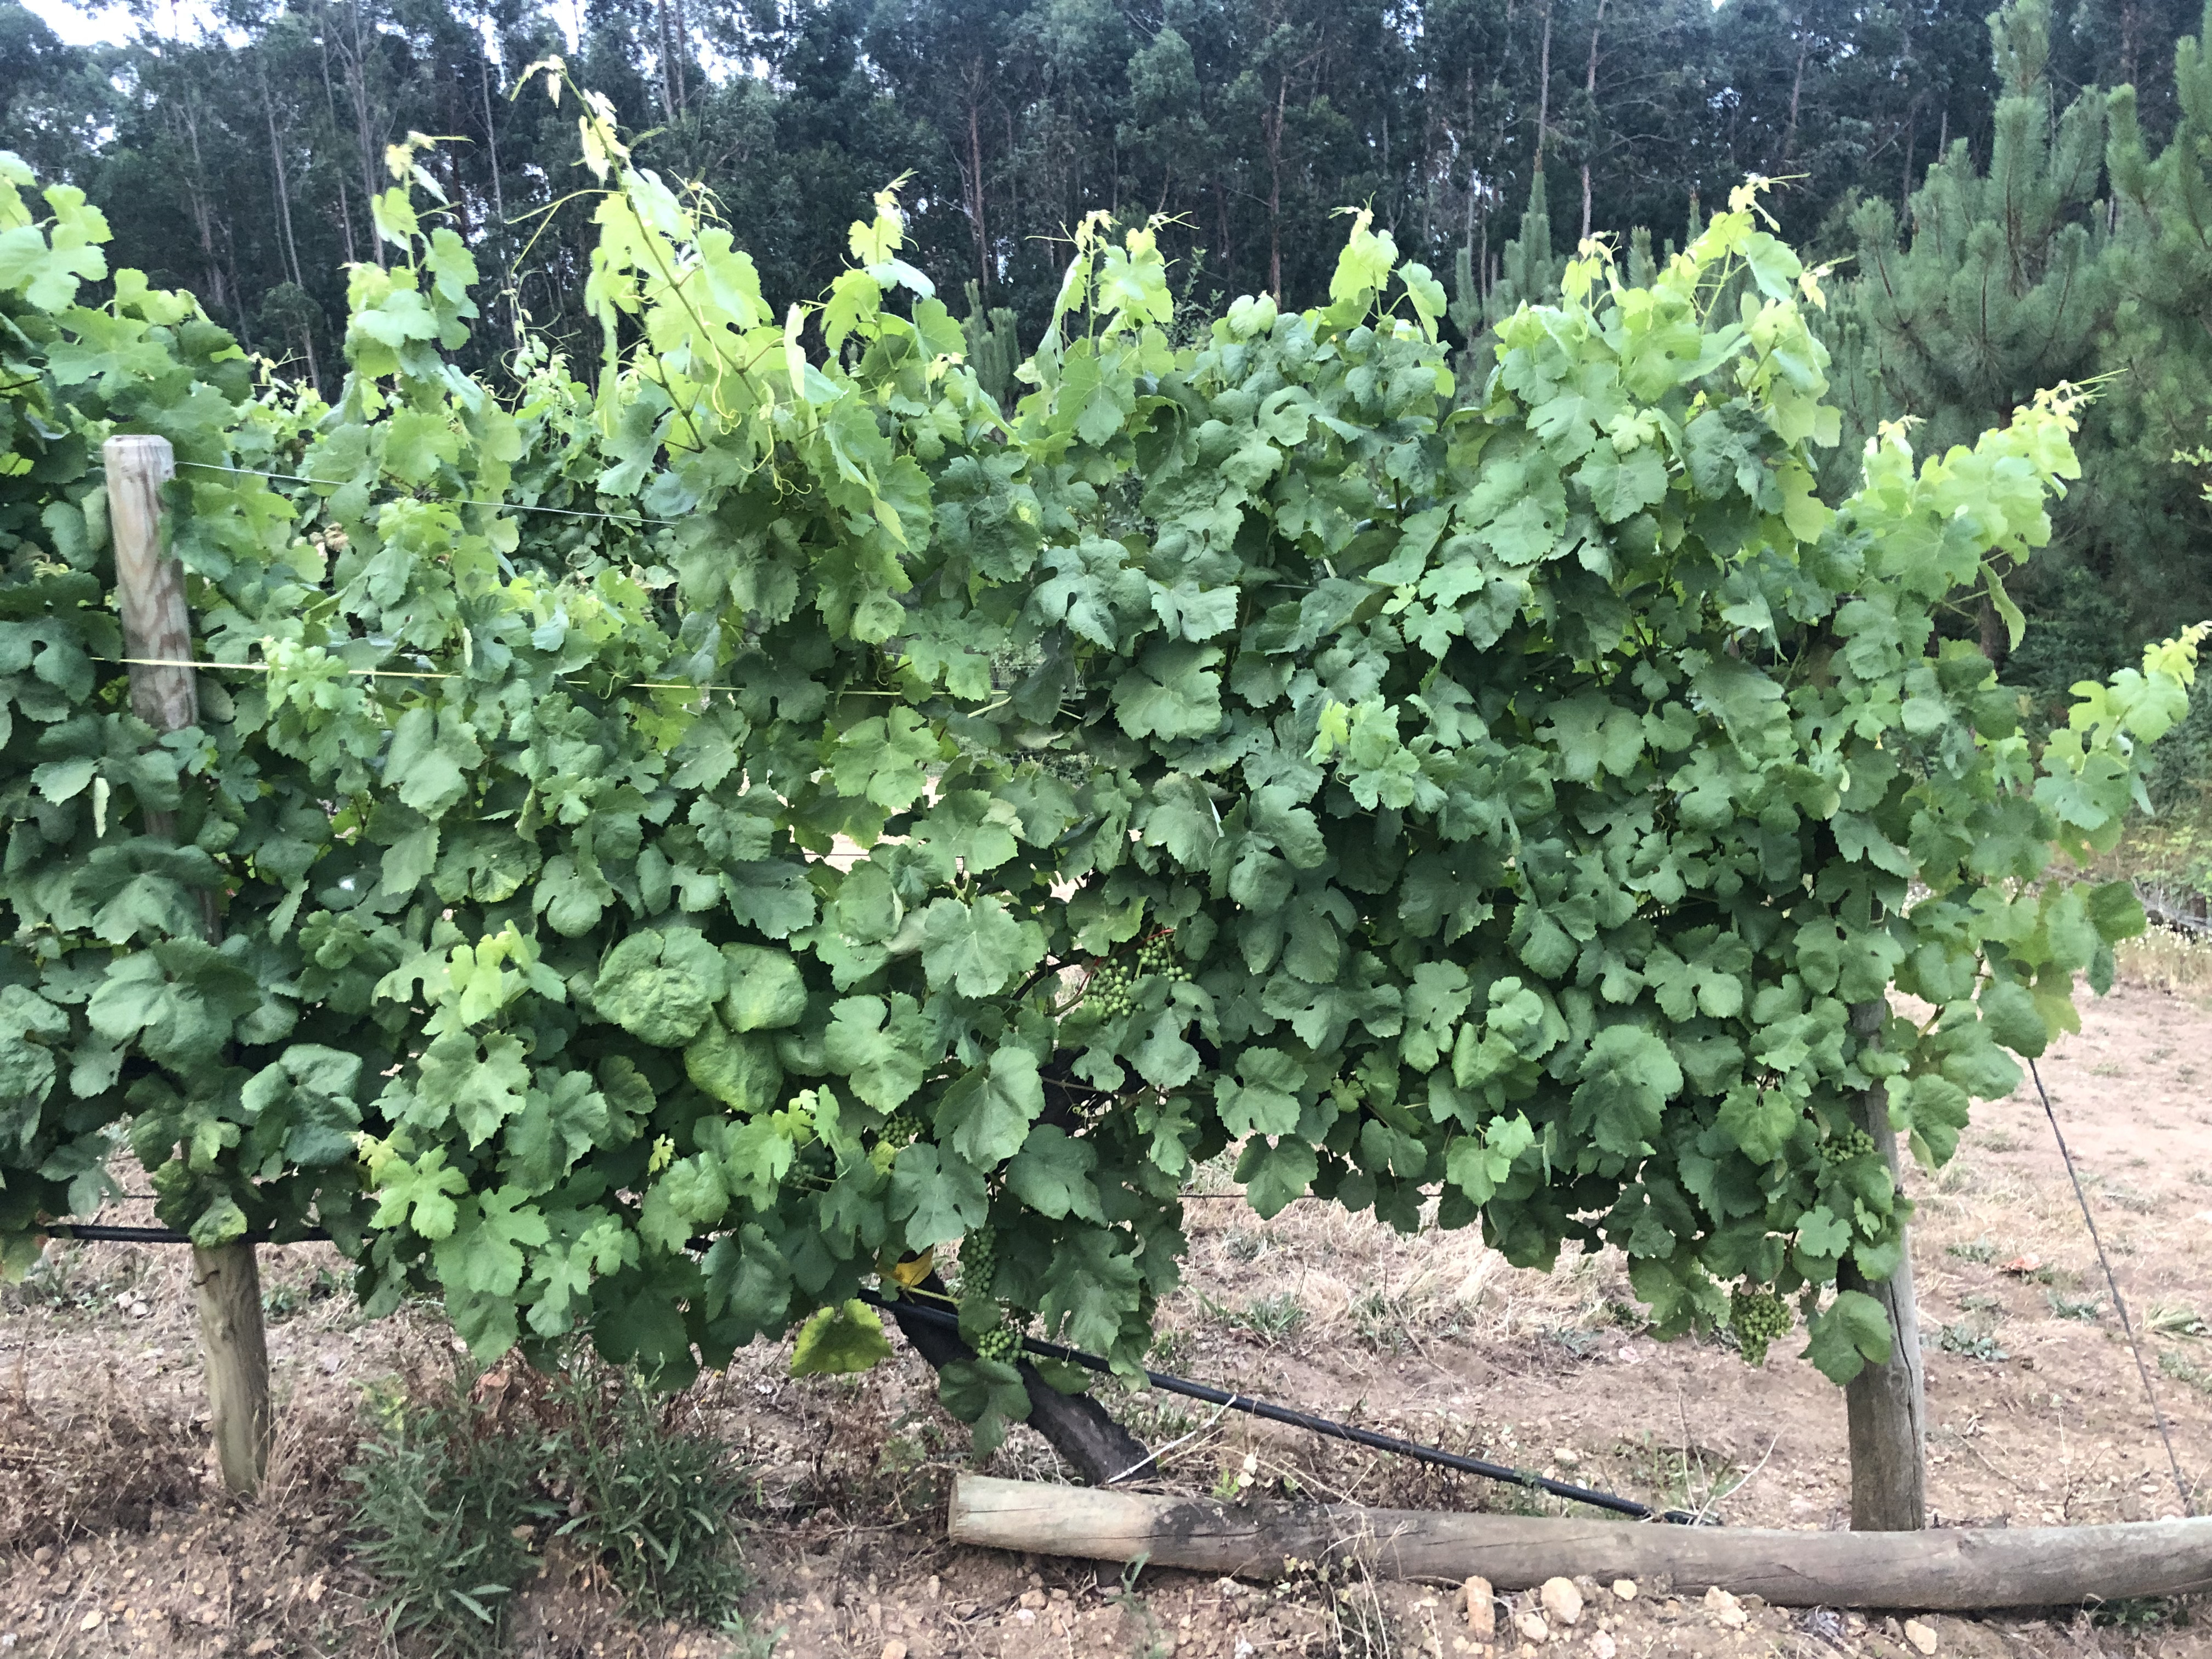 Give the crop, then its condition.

grapevine, not affected by esca disease
